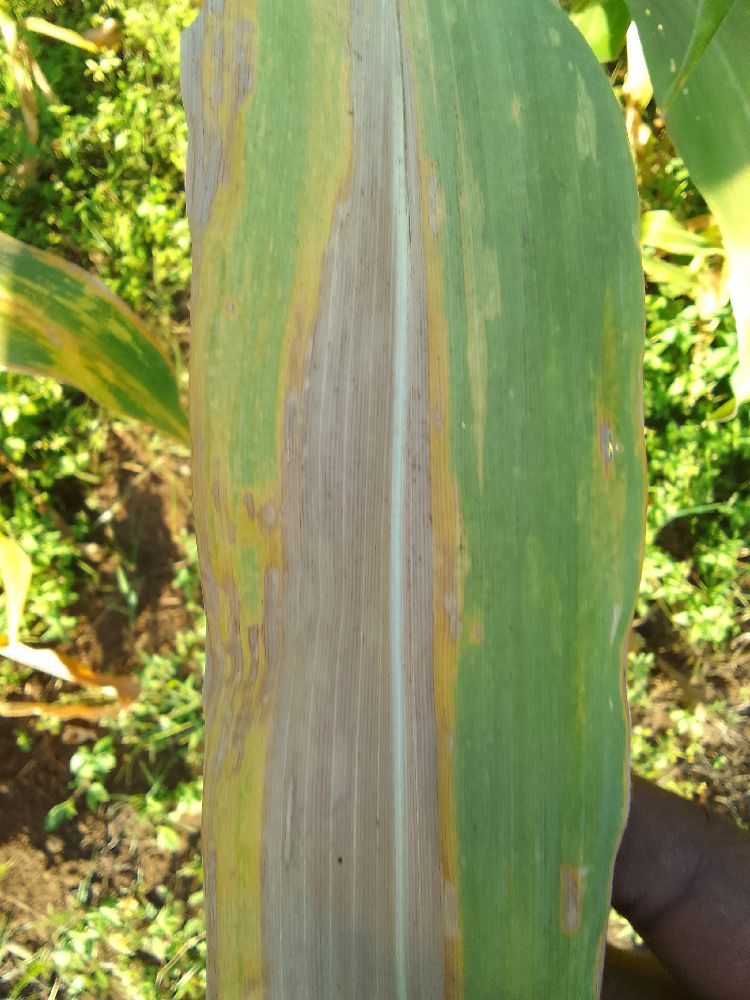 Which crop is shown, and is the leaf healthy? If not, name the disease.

maize, maize lethal necrosis
